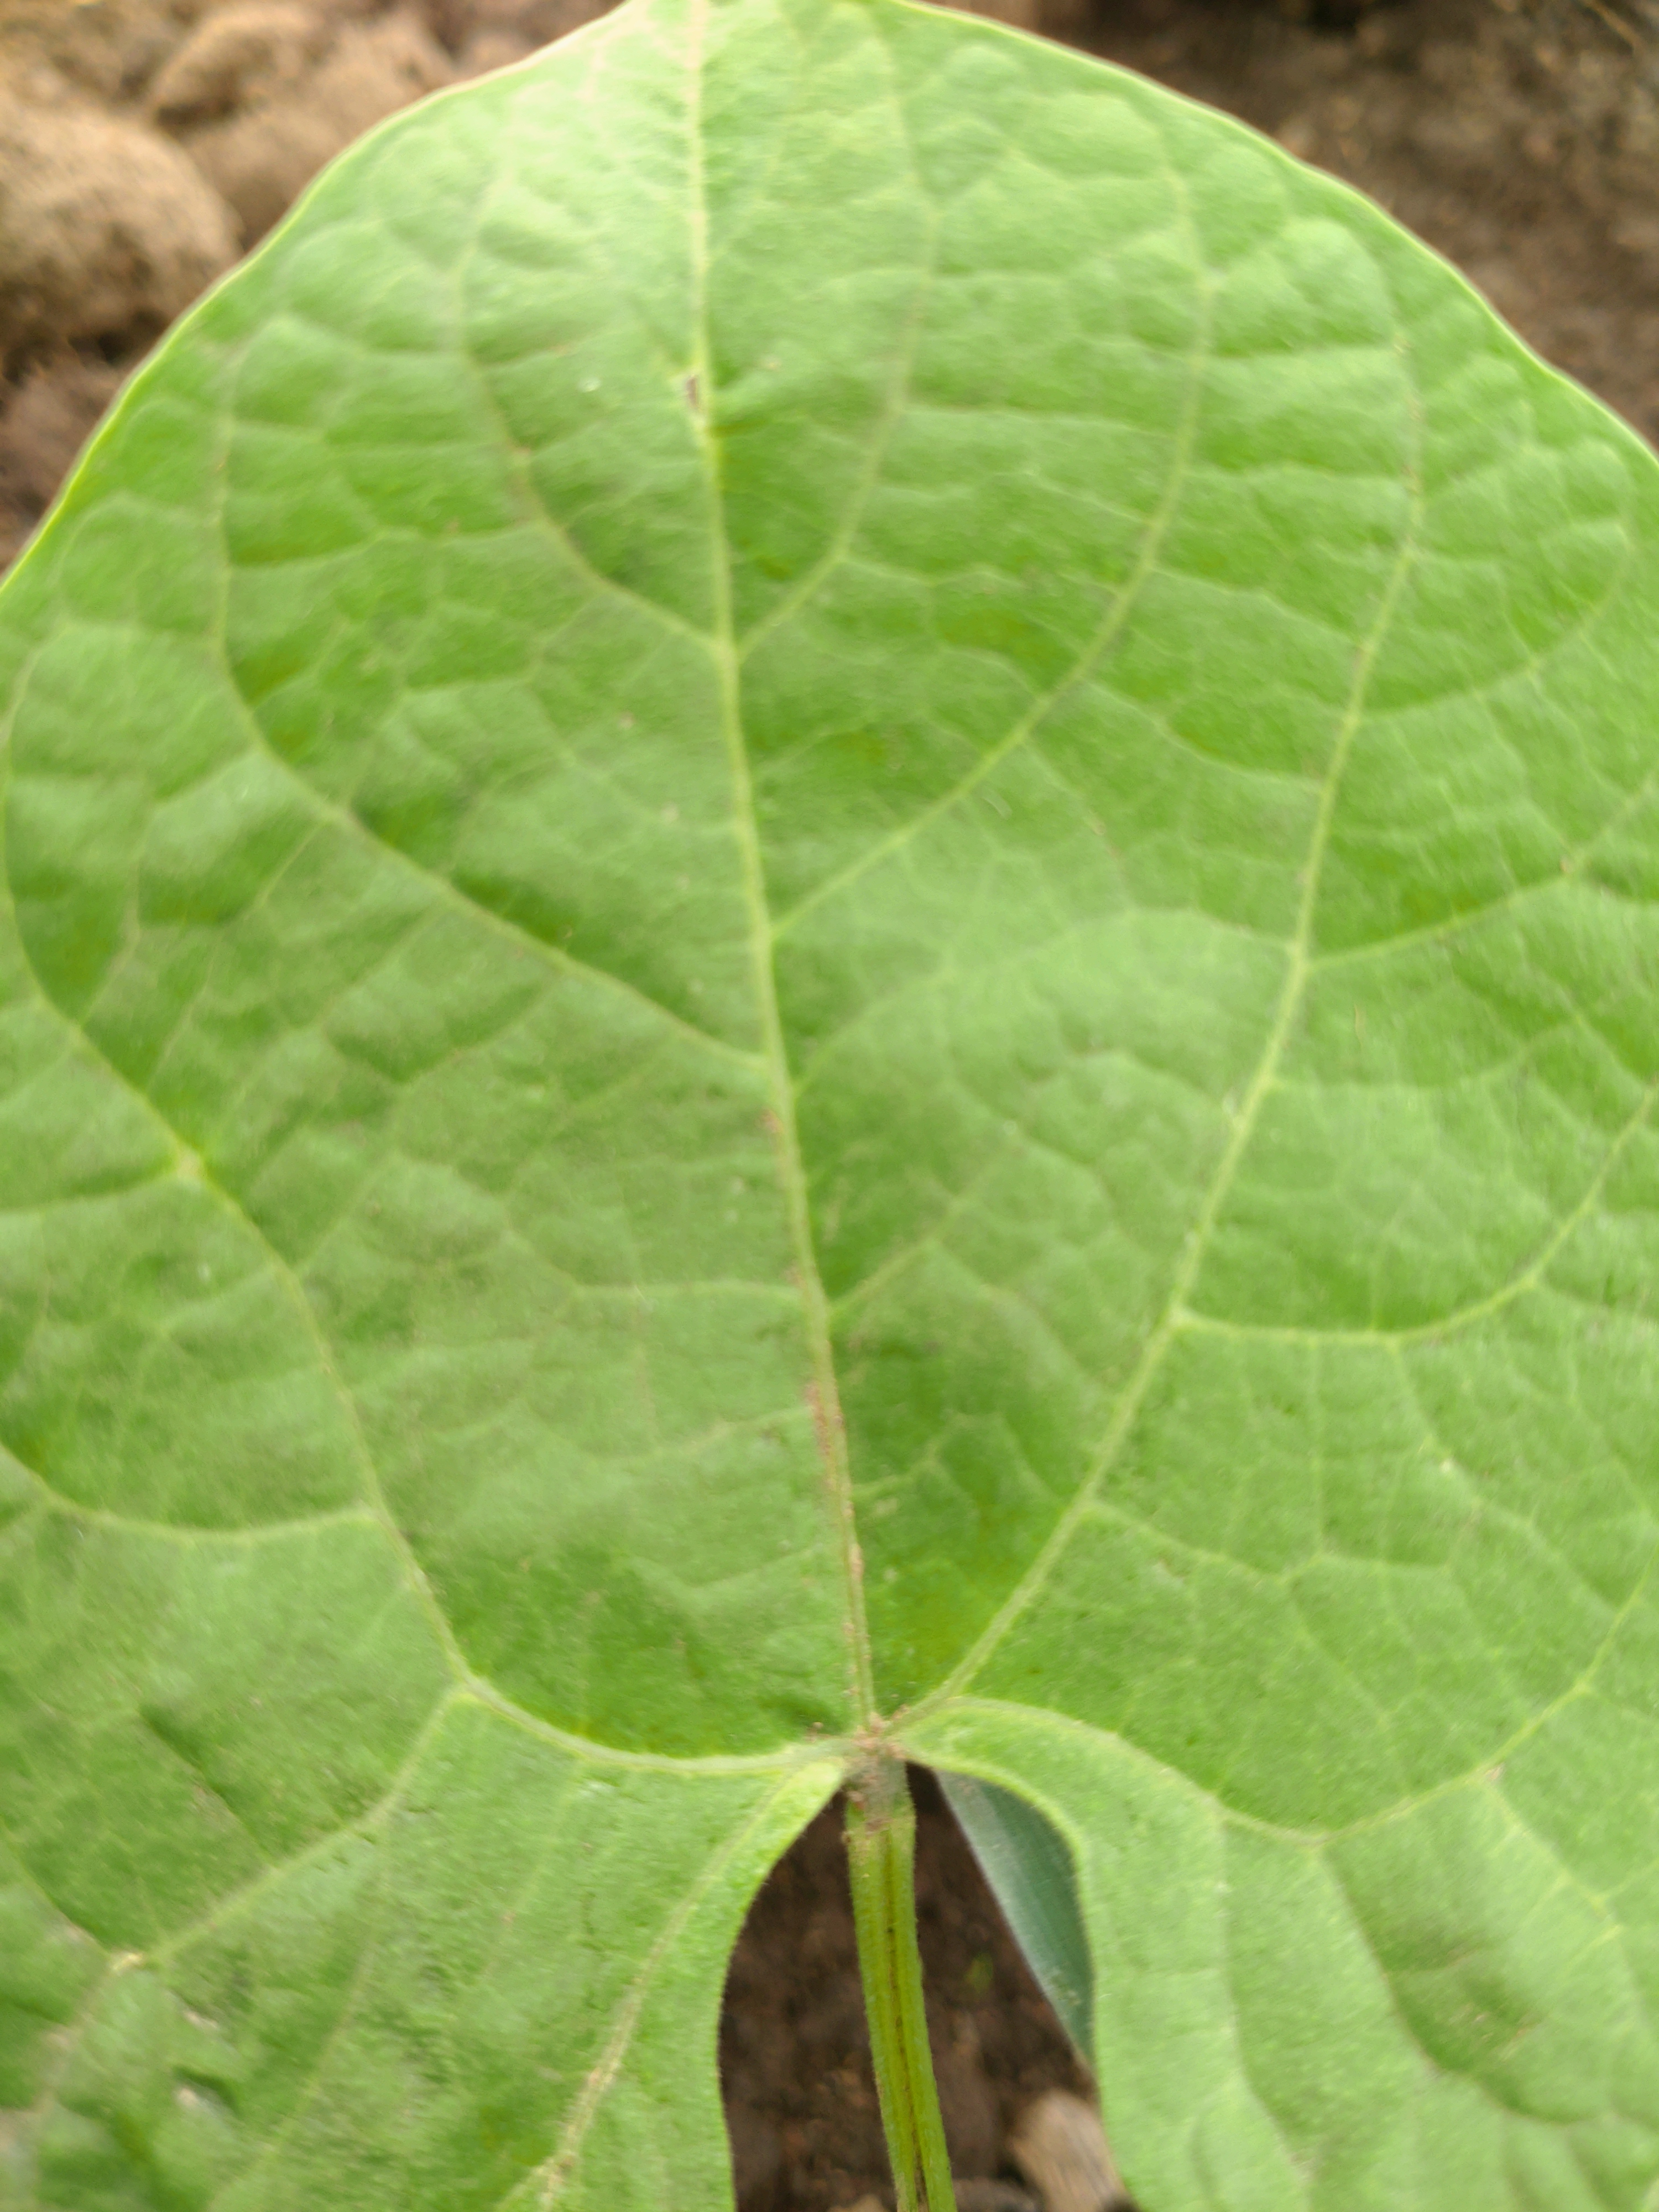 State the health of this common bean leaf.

healthy
